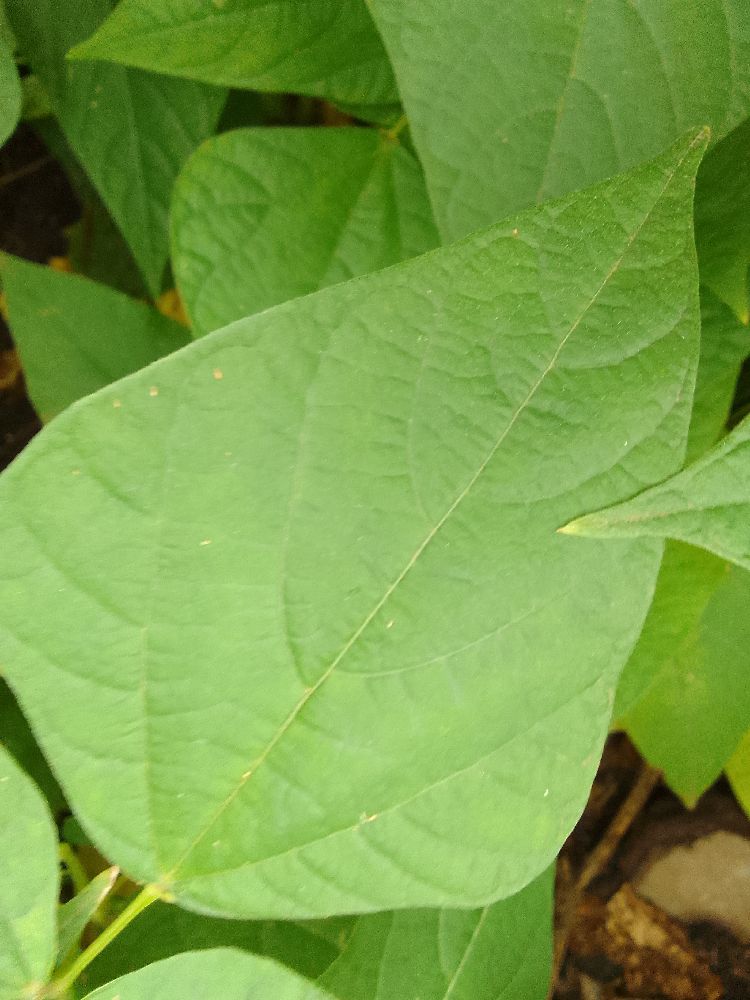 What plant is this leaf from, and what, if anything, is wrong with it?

common bean, healthy
